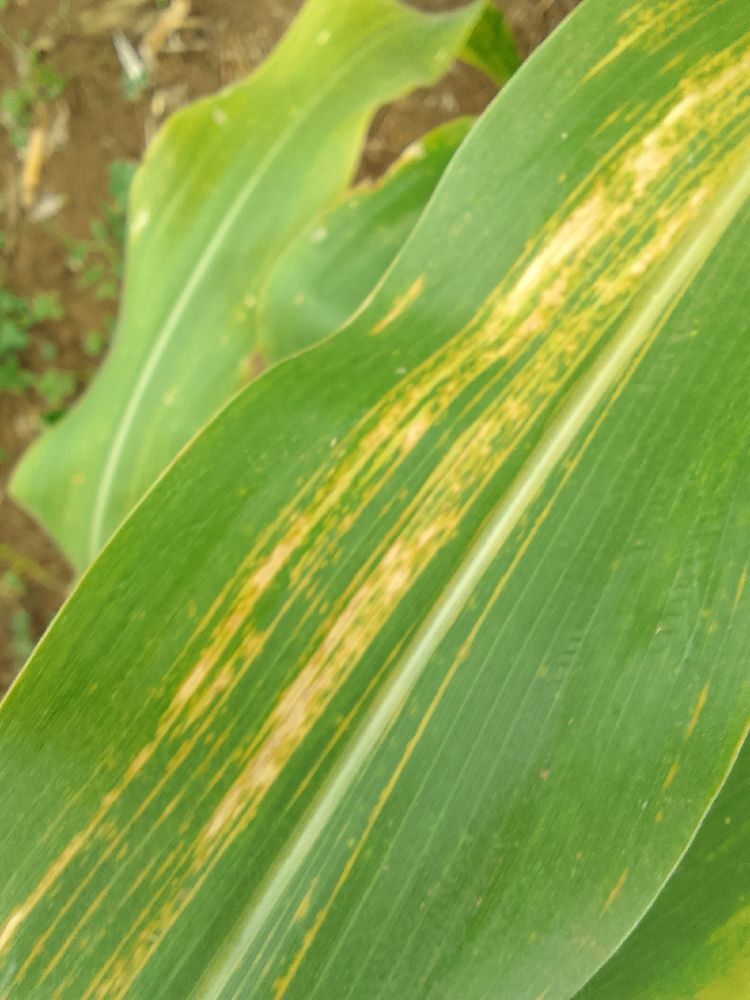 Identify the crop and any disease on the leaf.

maize, maize lethal necrosis
